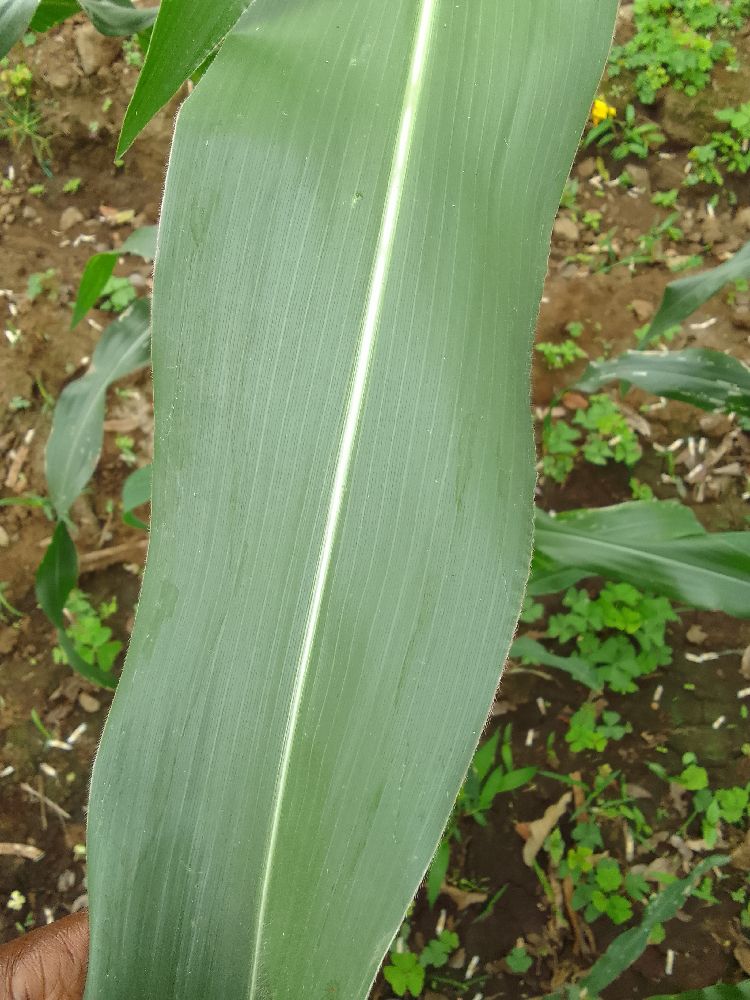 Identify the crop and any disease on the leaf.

maize, healthy
